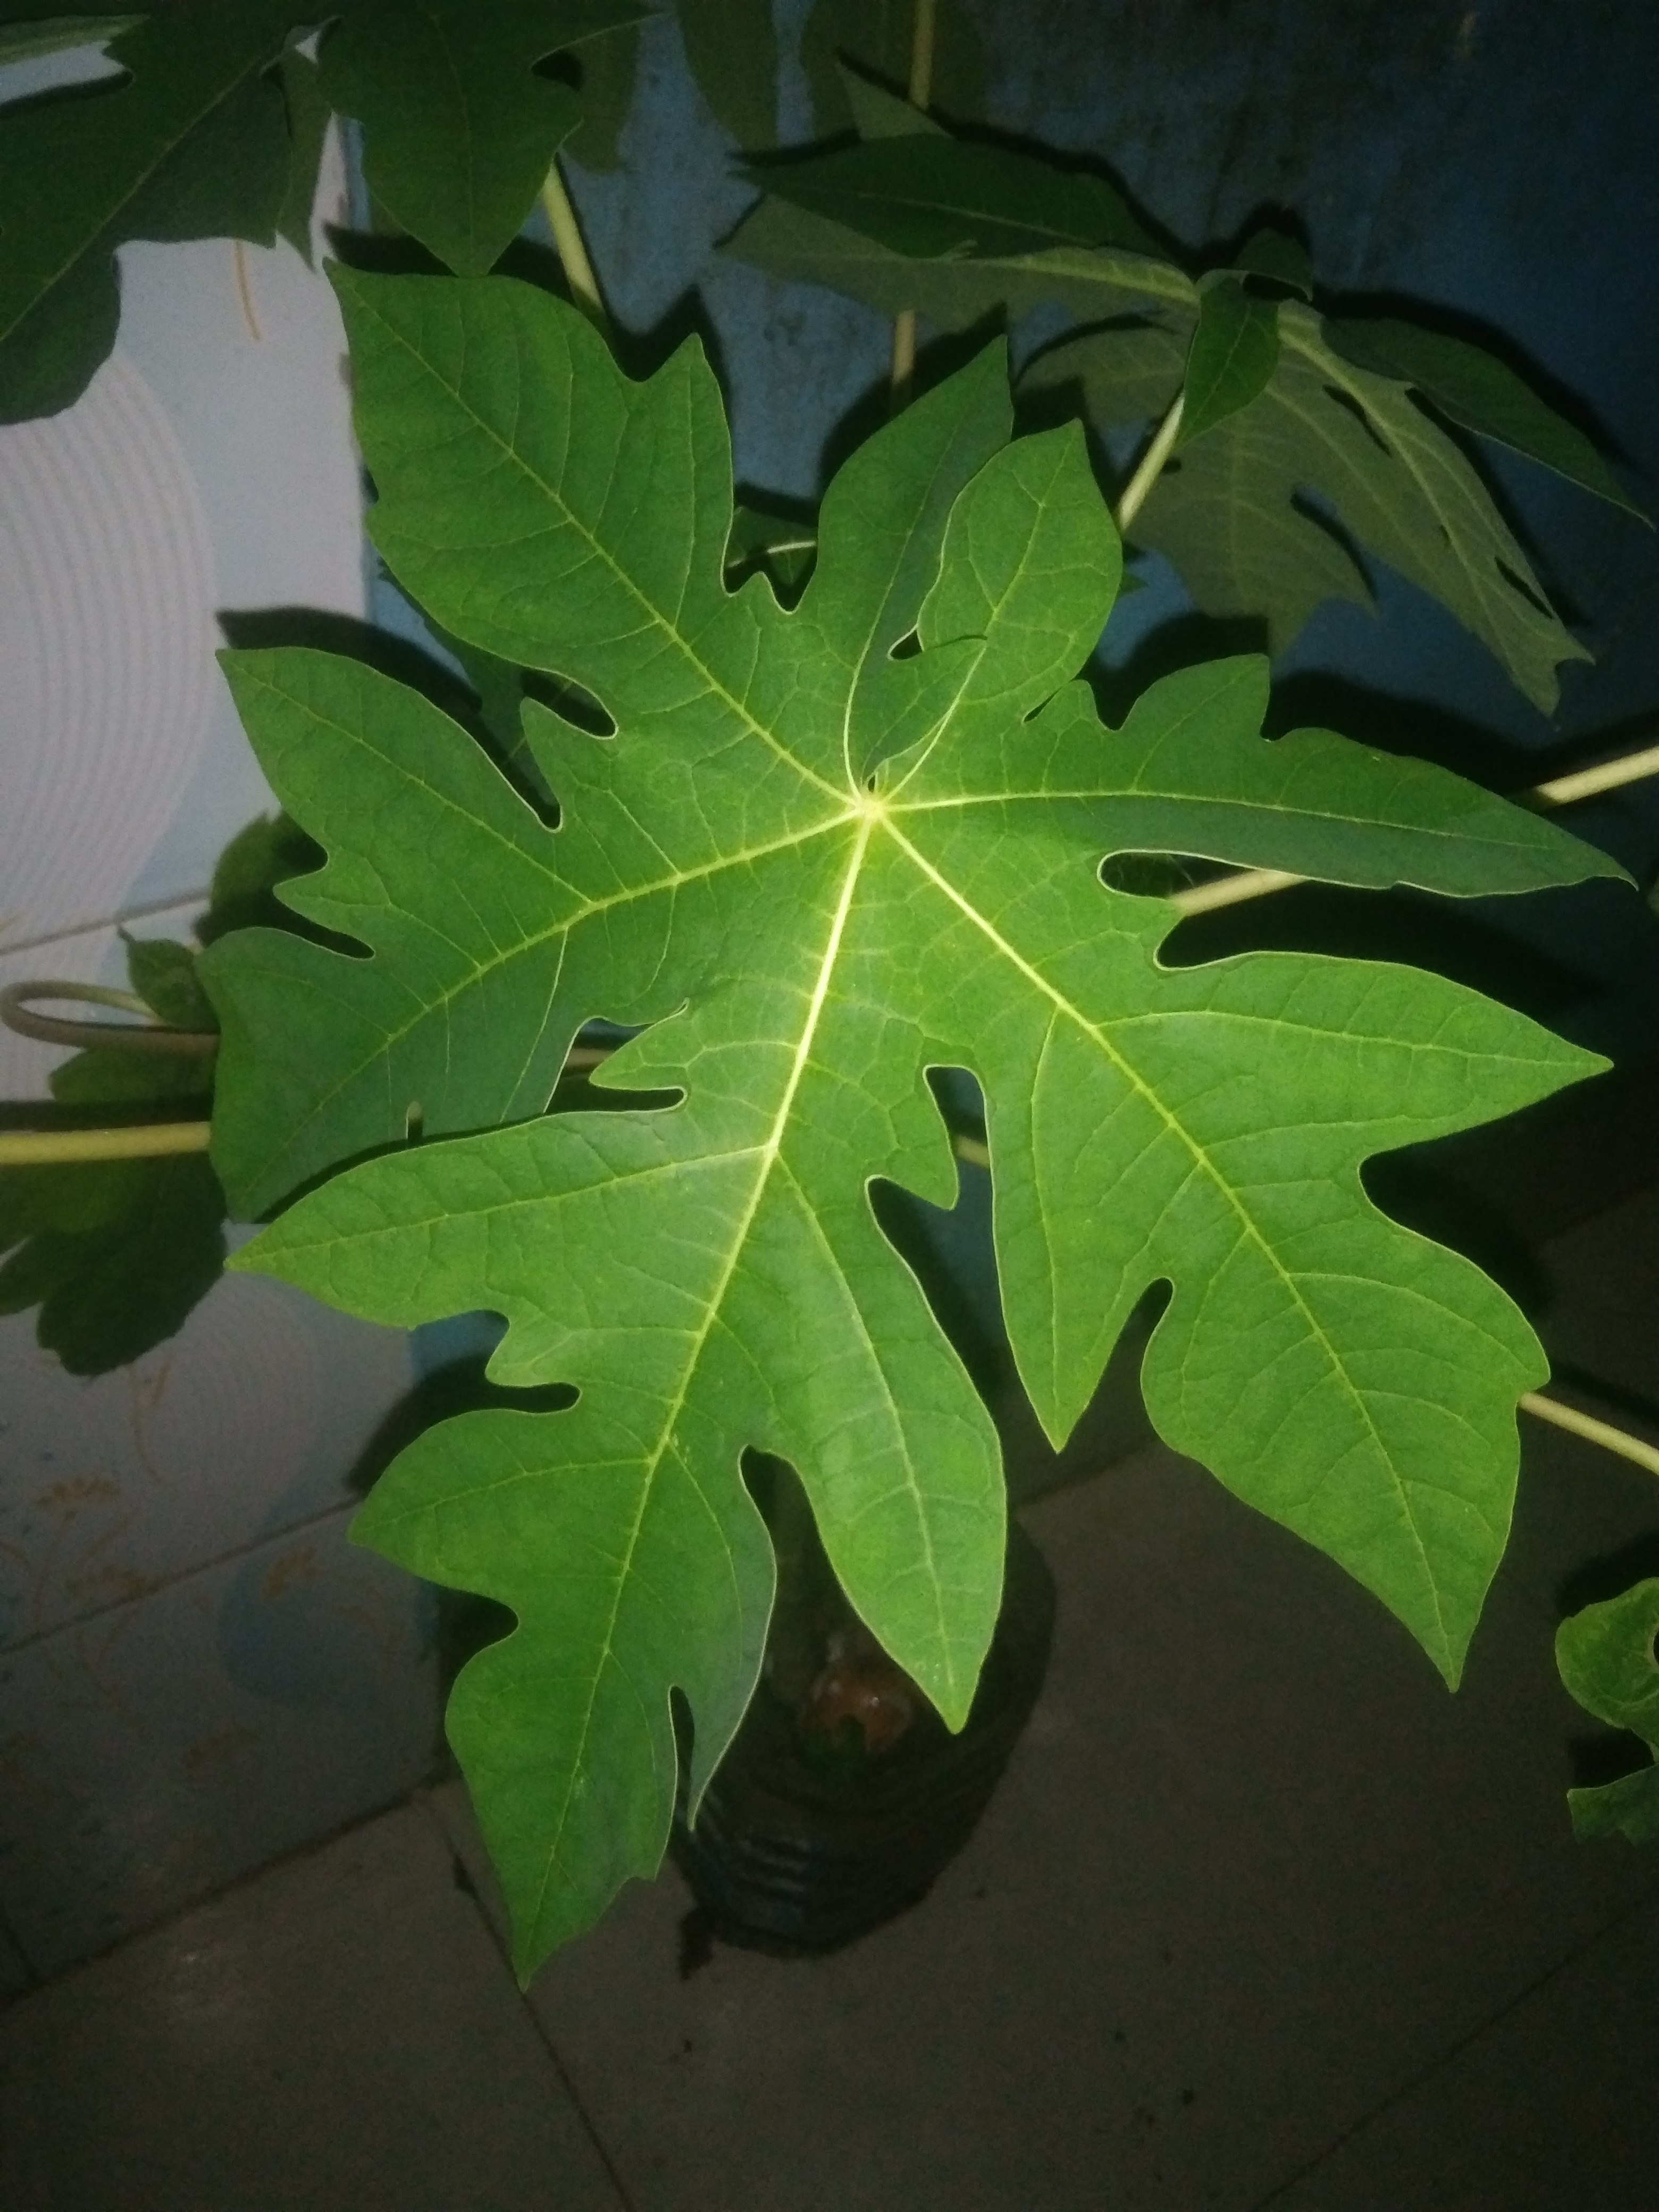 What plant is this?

papaya
